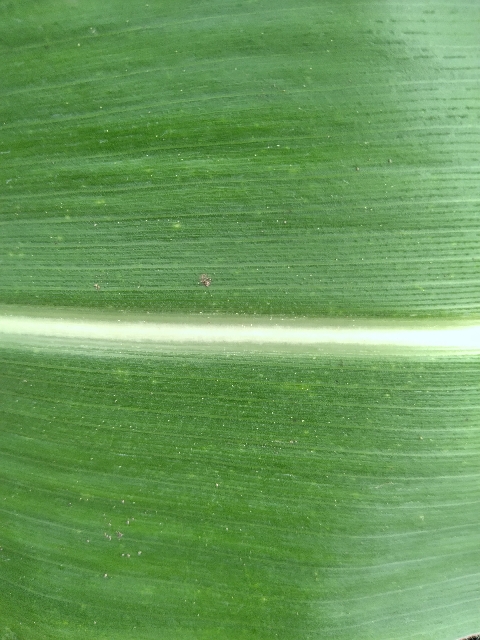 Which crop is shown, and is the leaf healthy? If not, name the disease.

maize, healthy
